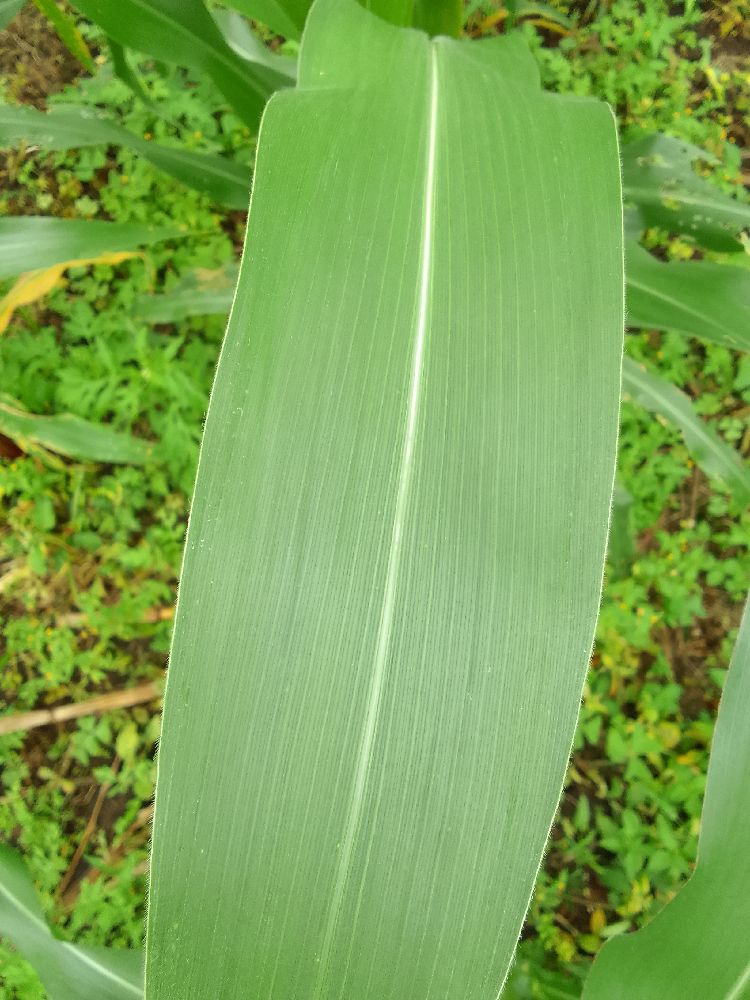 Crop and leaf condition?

maize, healthy
